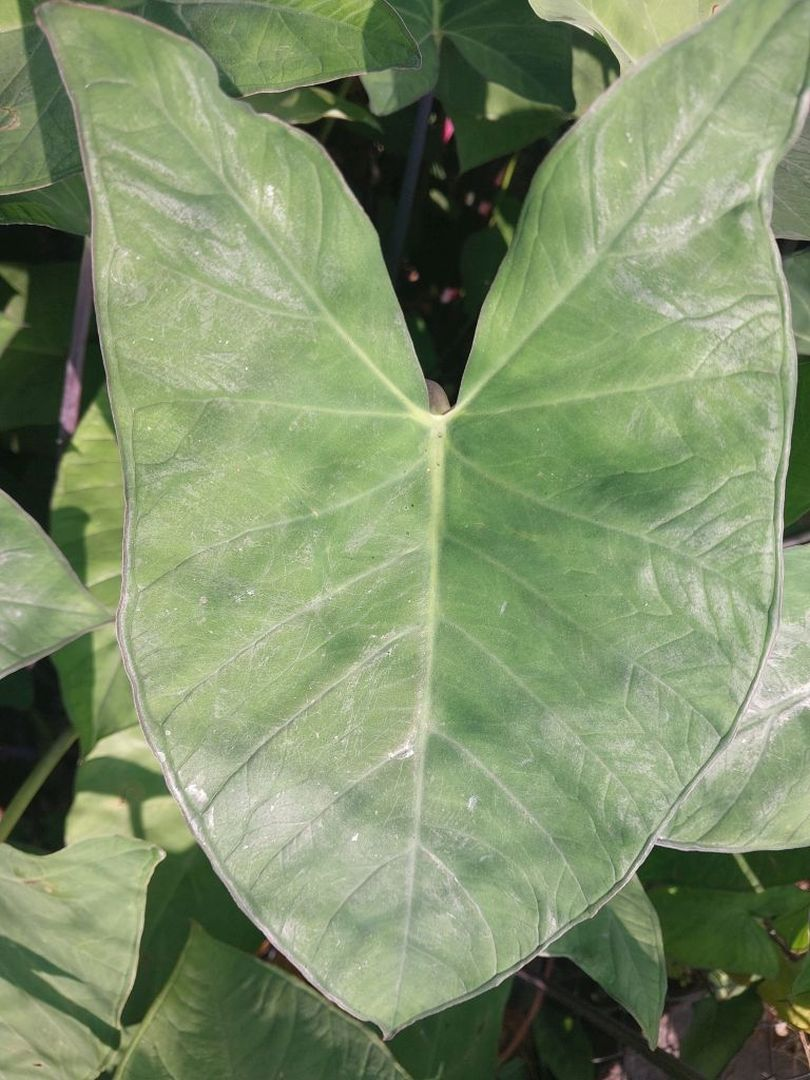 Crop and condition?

taro, healthy
